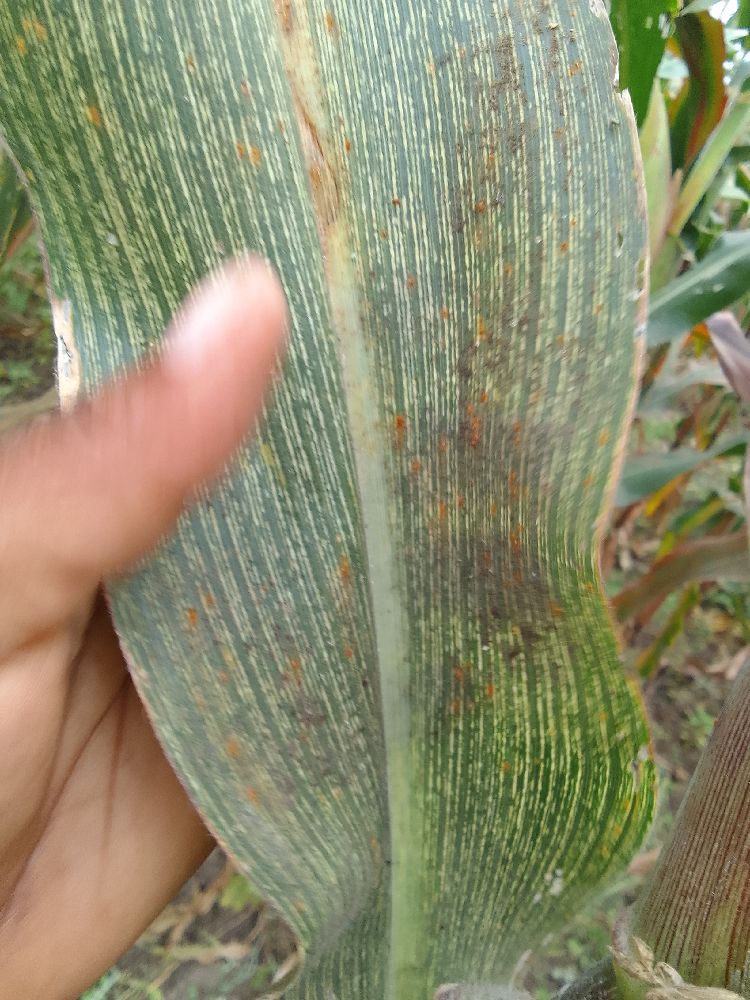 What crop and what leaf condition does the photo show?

maize, maize streak virus
